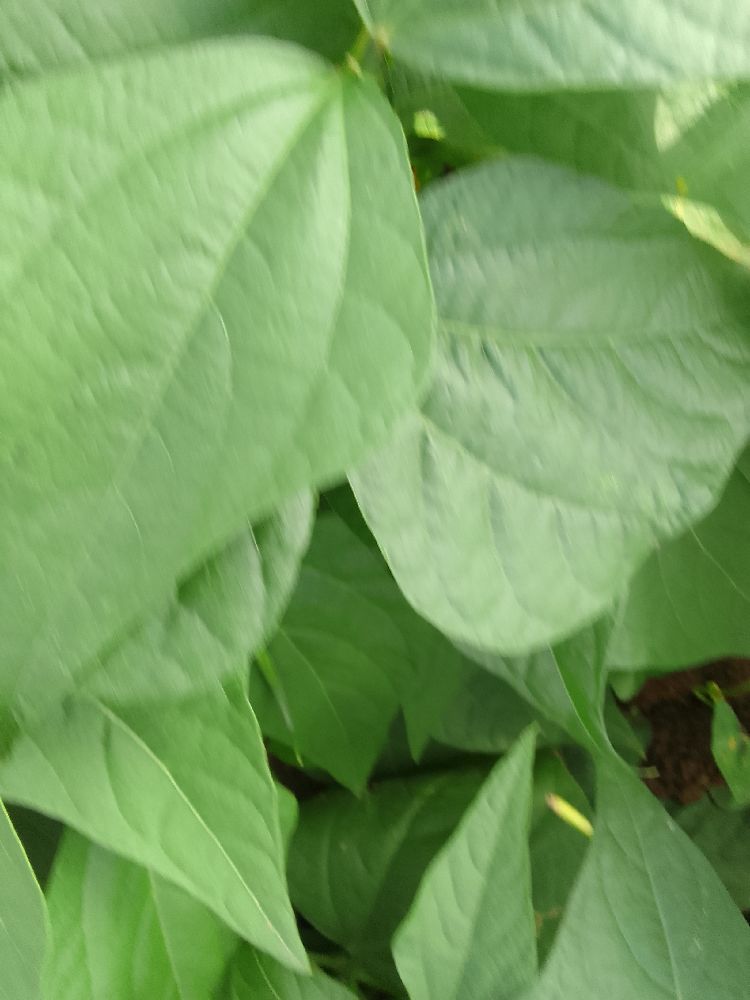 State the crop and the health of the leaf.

common bean, healthy
